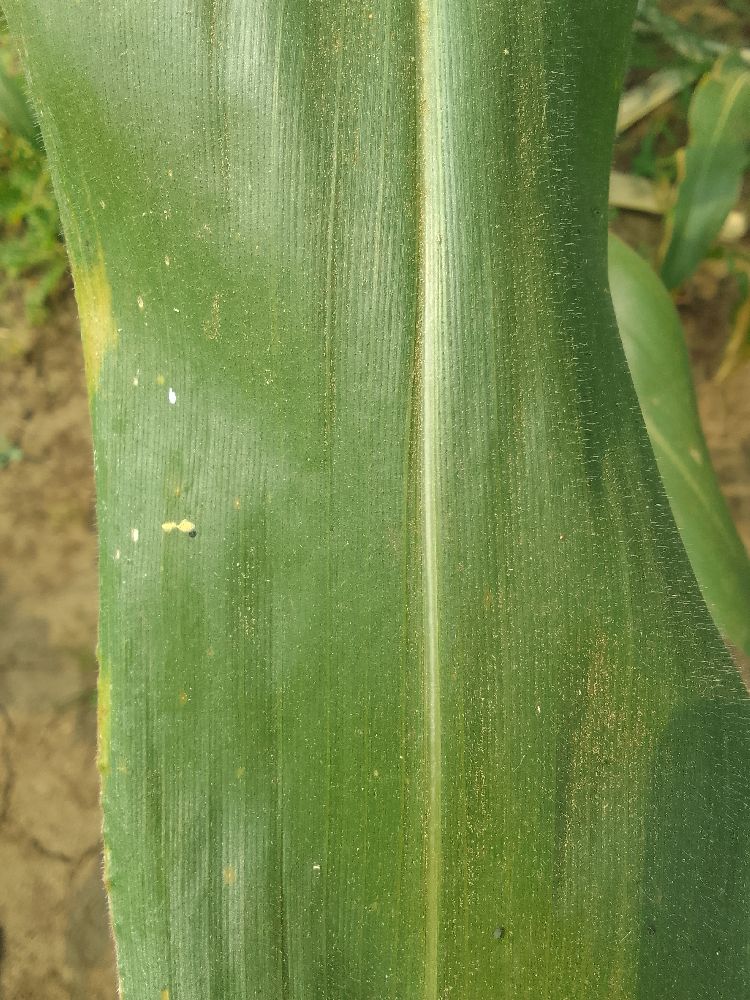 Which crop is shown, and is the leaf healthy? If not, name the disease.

maize, healthy
